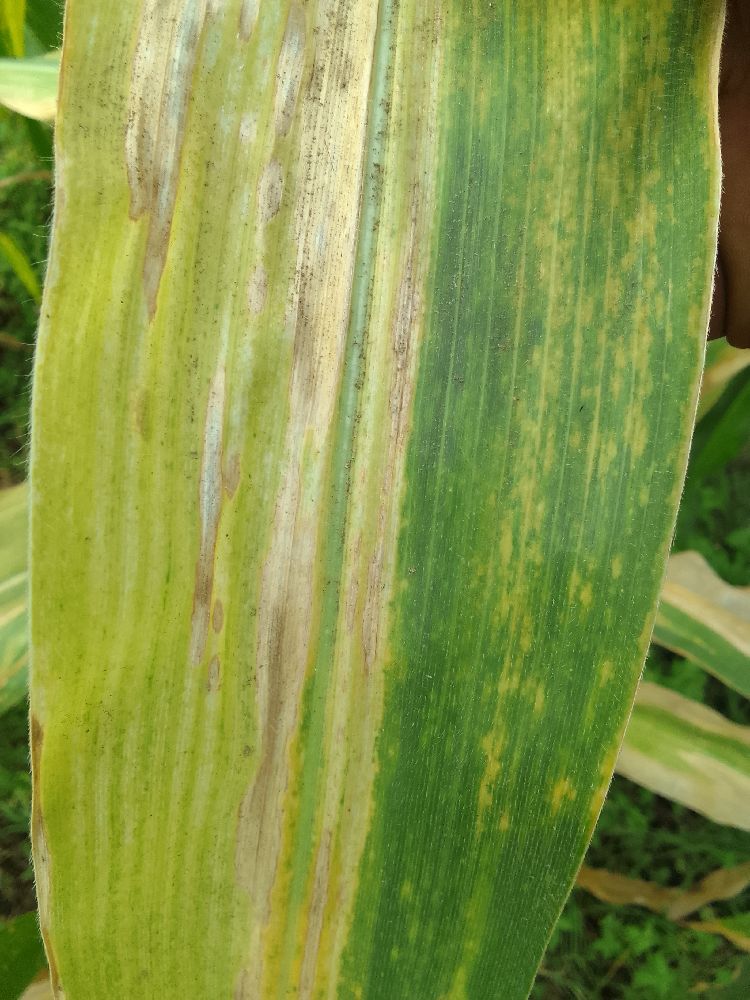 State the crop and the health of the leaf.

maize, maize lethal necrosis
